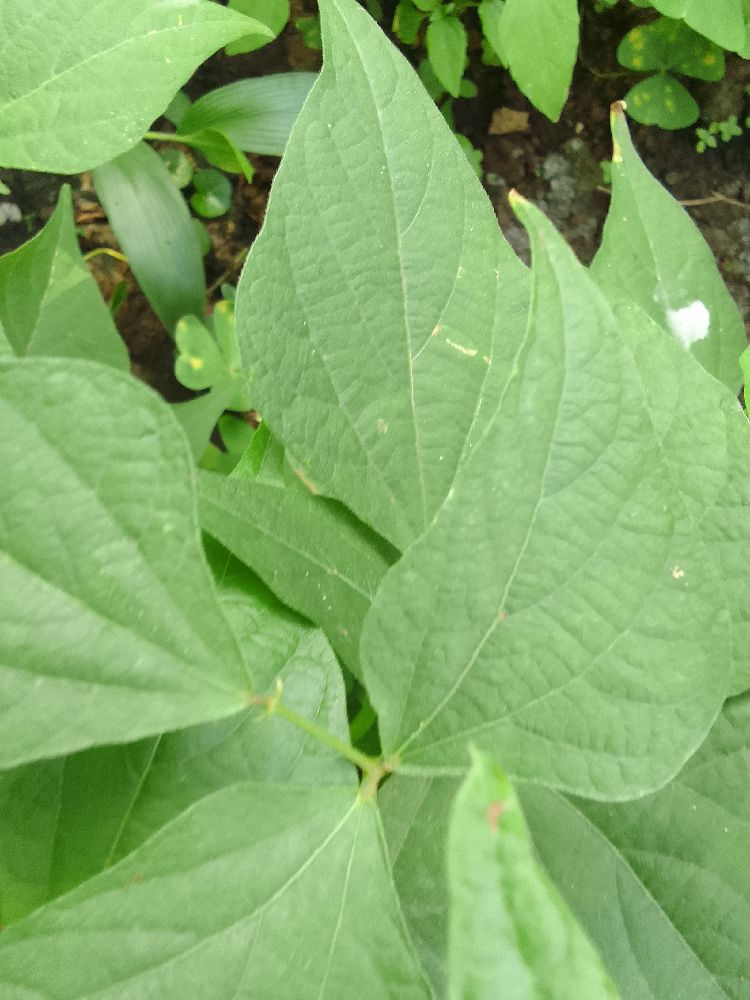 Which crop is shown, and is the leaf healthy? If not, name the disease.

common bean, healthy
